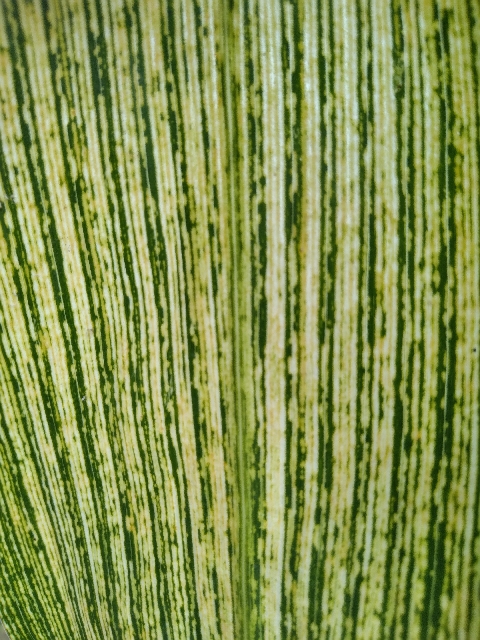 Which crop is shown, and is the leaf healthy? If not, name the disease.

maize, maize streak virus
